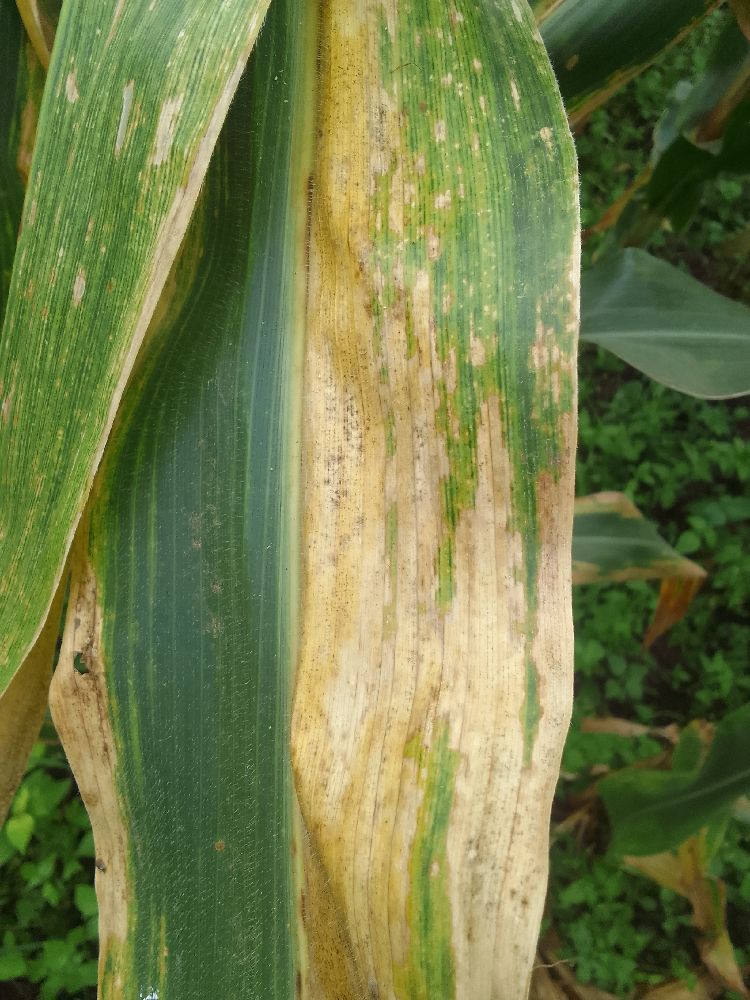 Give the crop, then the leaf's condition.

maize, maize lethal necrosis
